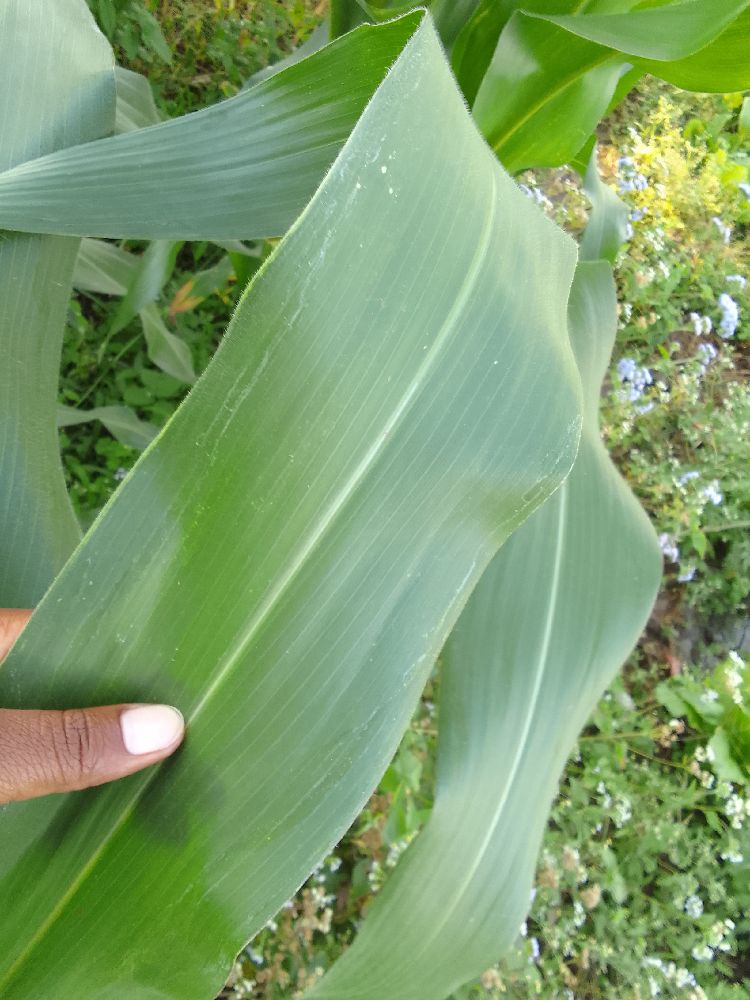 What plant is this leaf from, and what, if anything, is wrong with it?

maize, healthy
